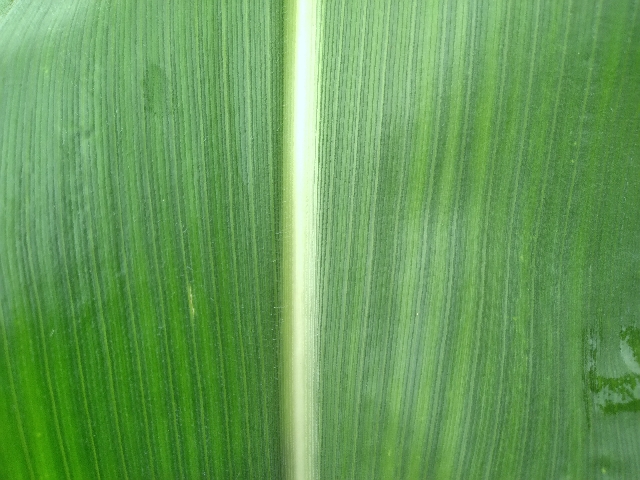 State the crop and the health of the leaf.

maize, healthy
